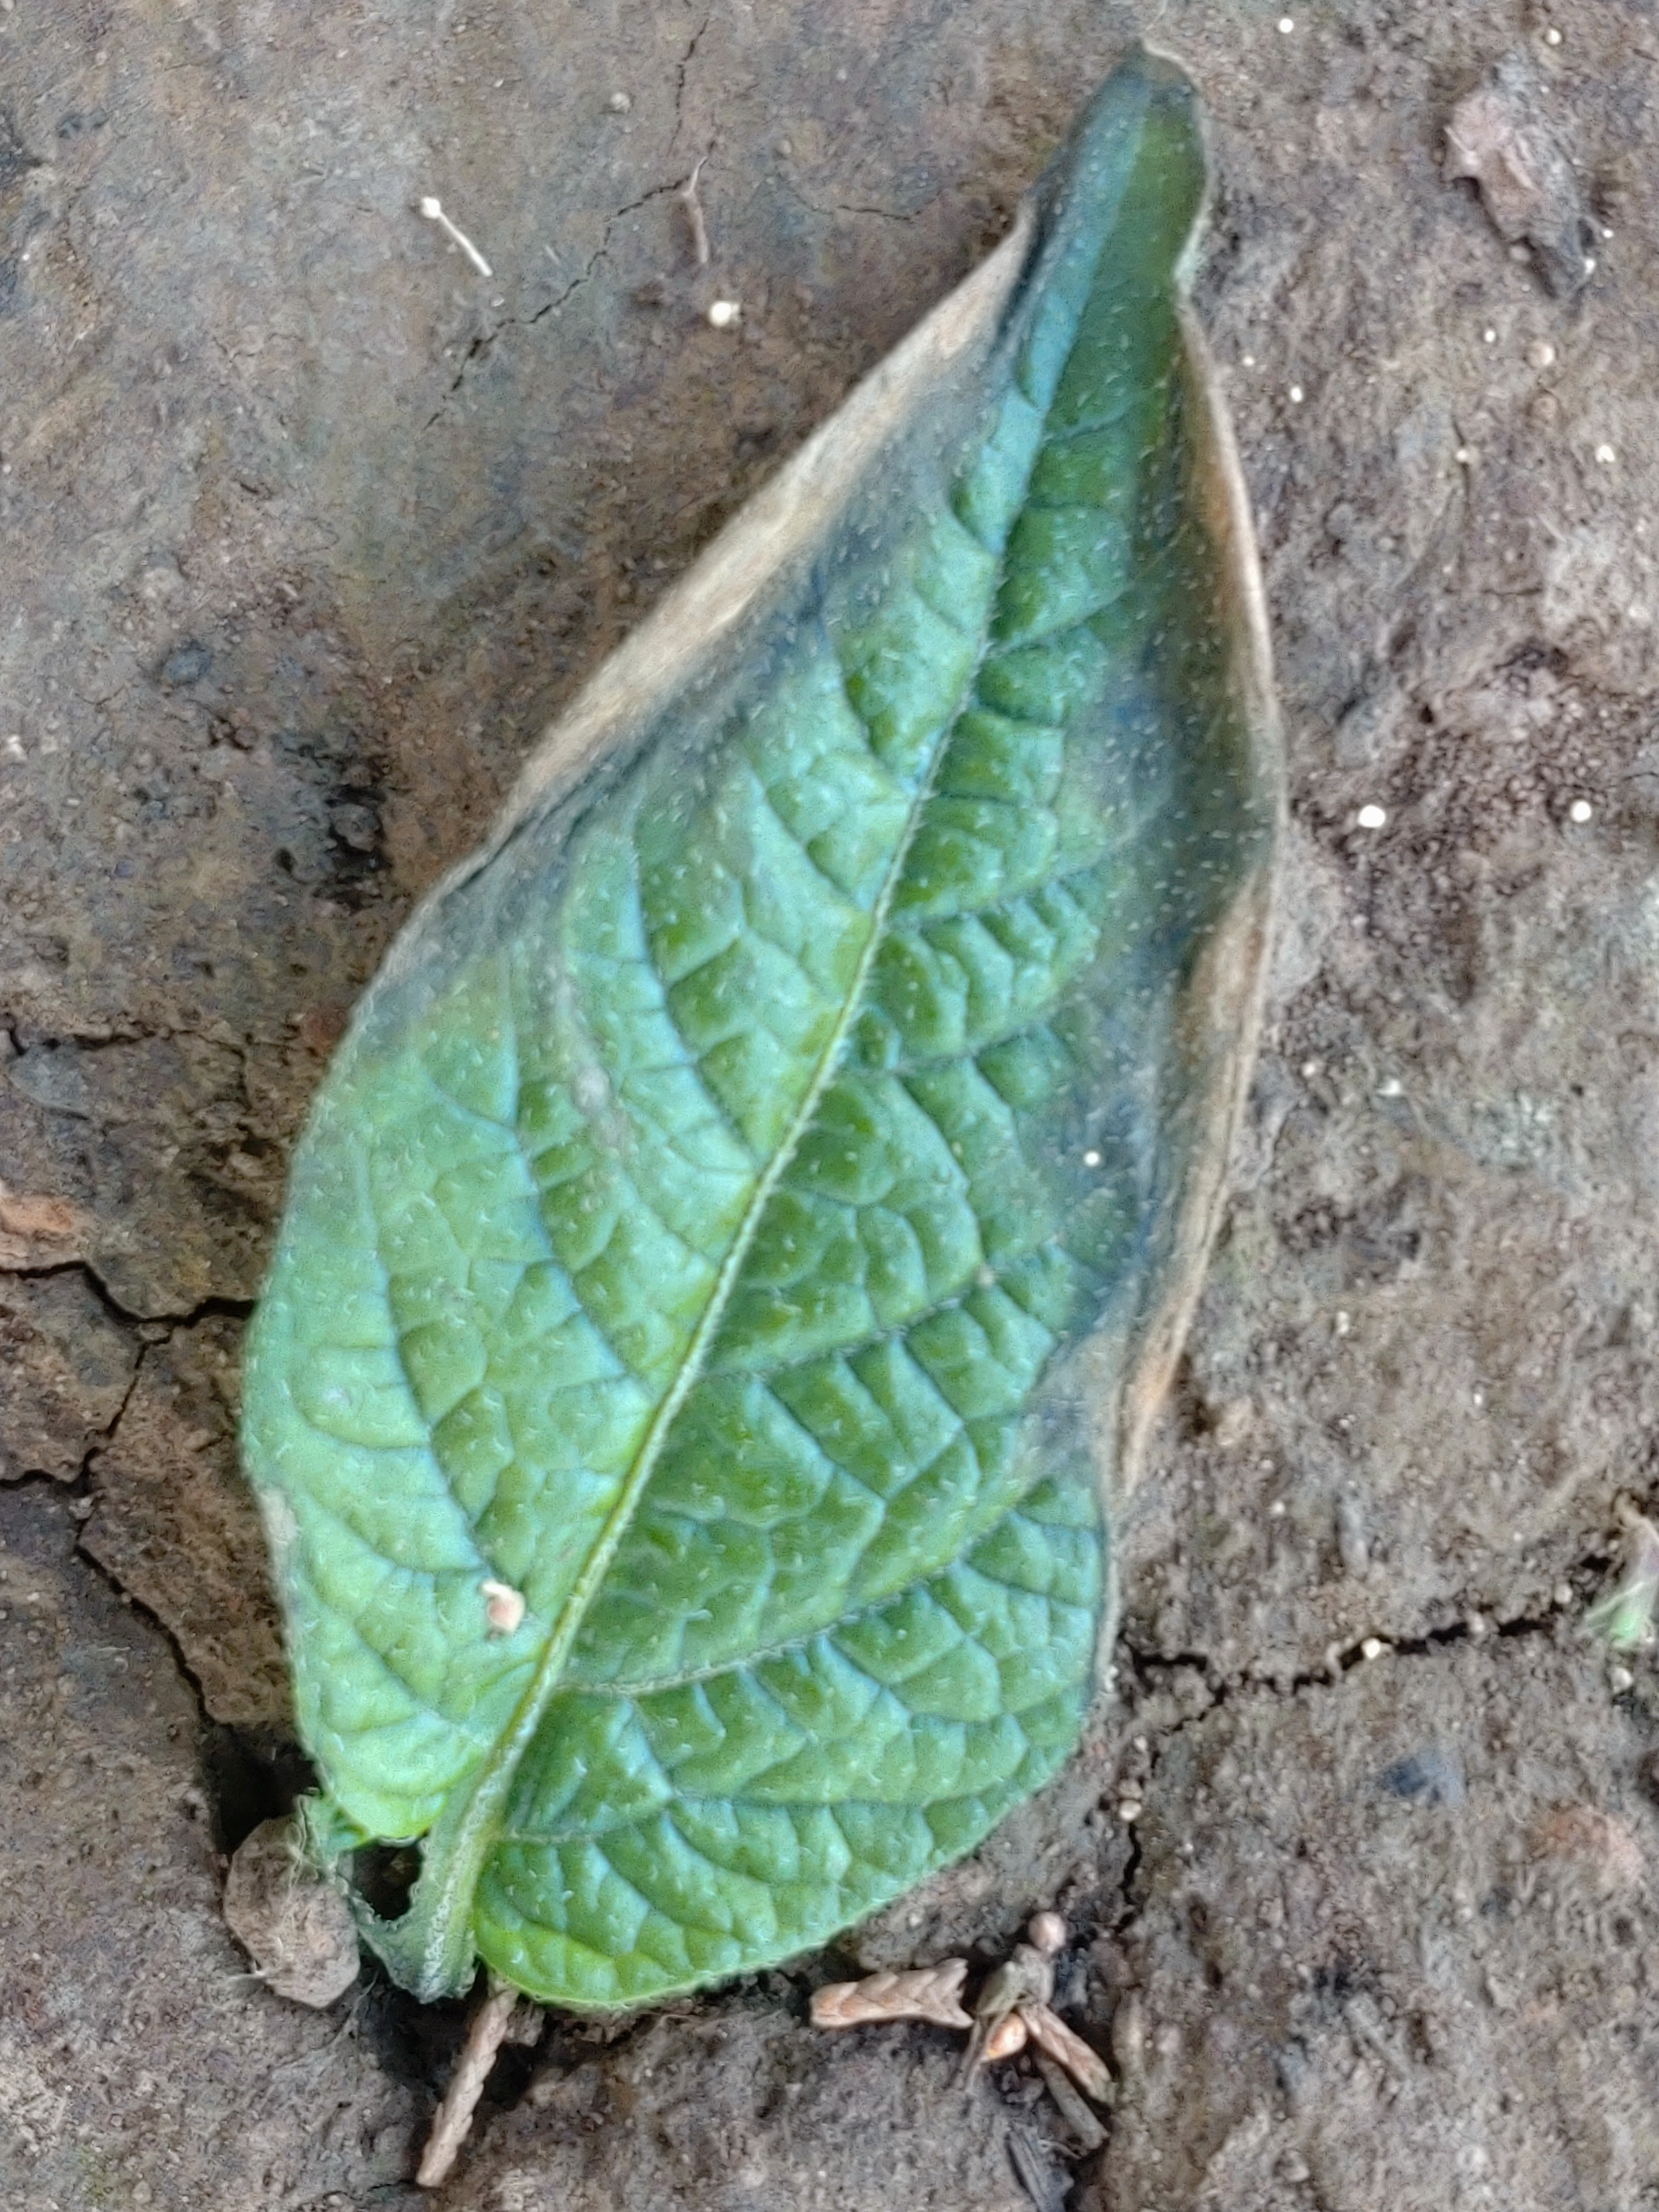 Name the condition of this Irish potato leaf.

early blight
